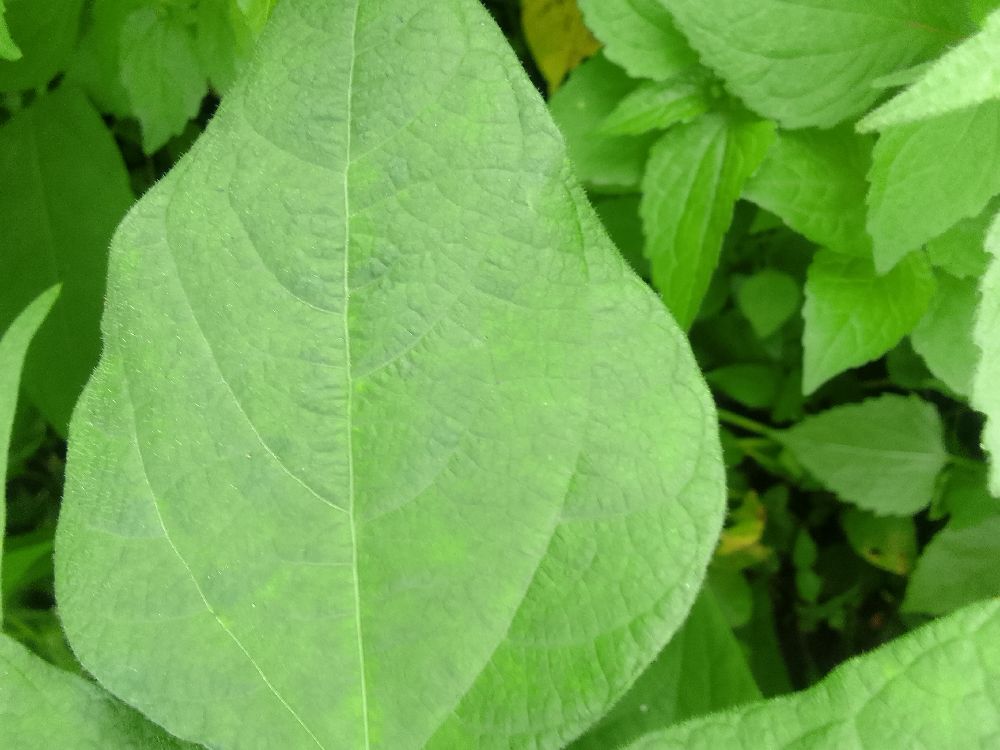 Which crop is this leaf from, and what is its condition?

common bean, healthy
